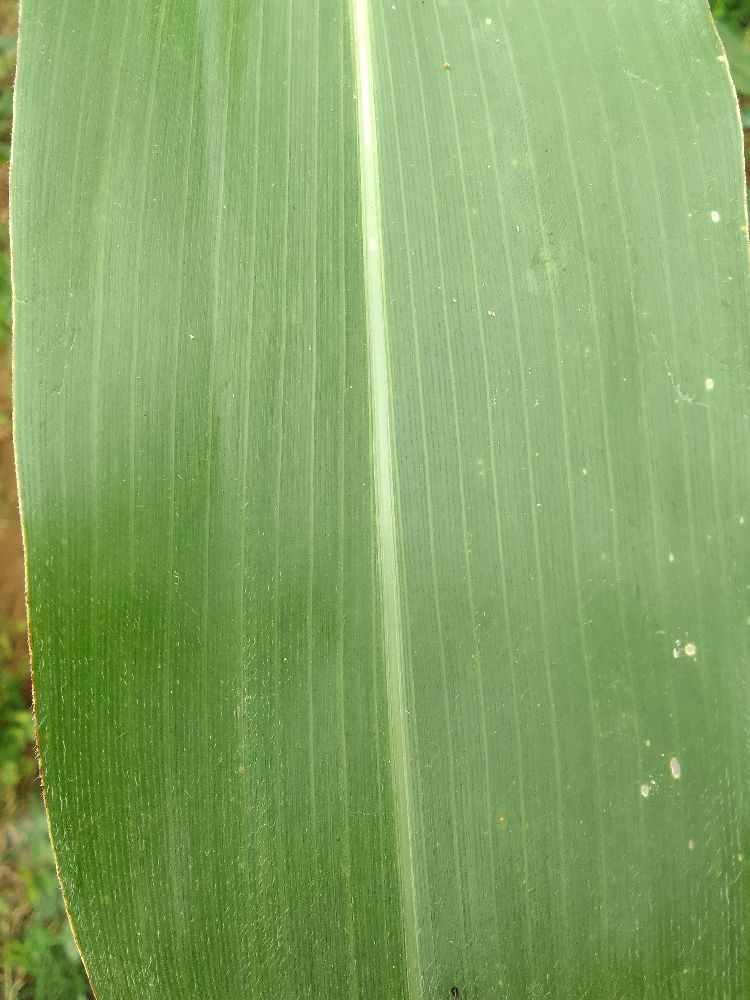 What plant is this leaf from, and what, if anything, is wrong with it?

maize, healthy
